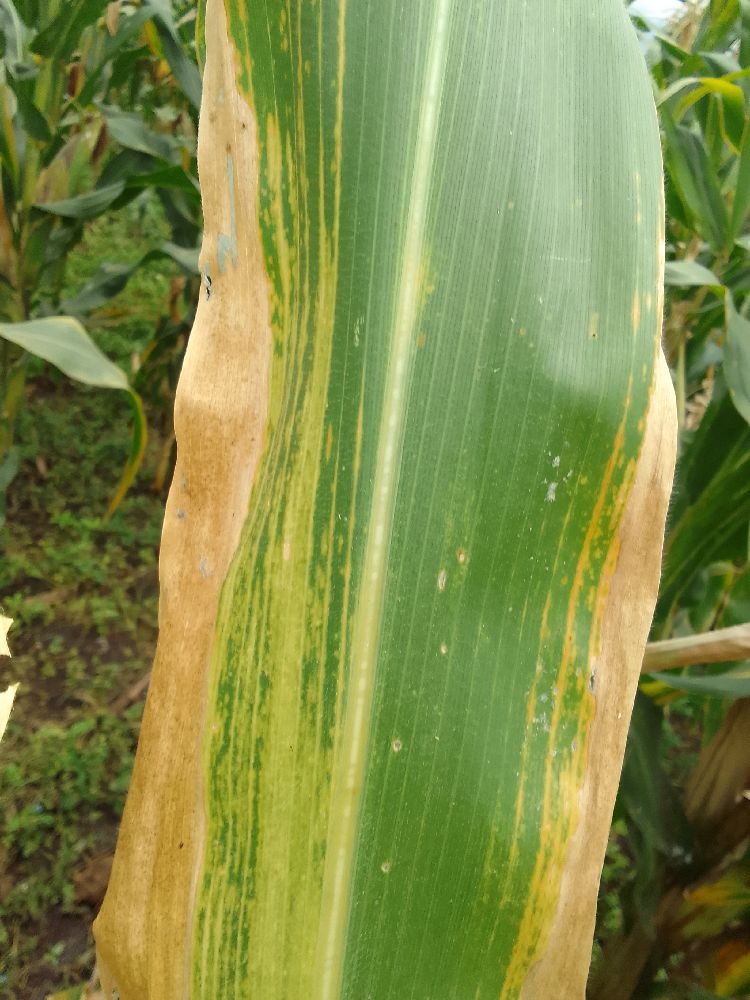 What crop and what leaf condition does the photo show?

maize, maize lethal necrosis
